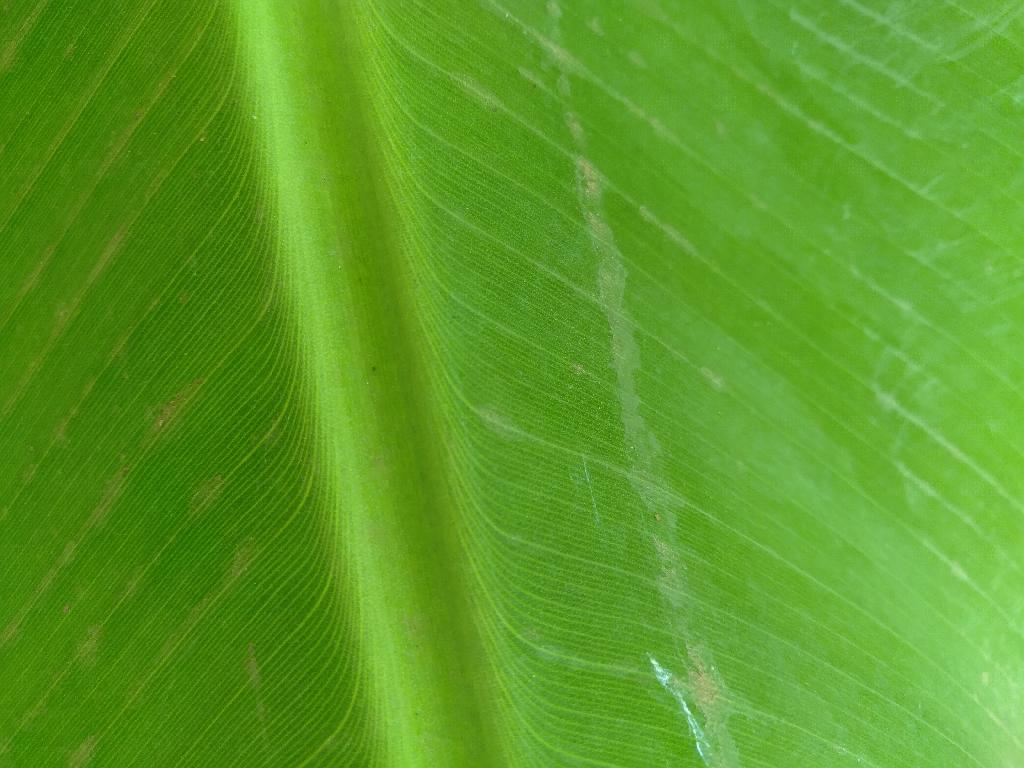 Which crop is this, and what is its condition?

banana, healthy
